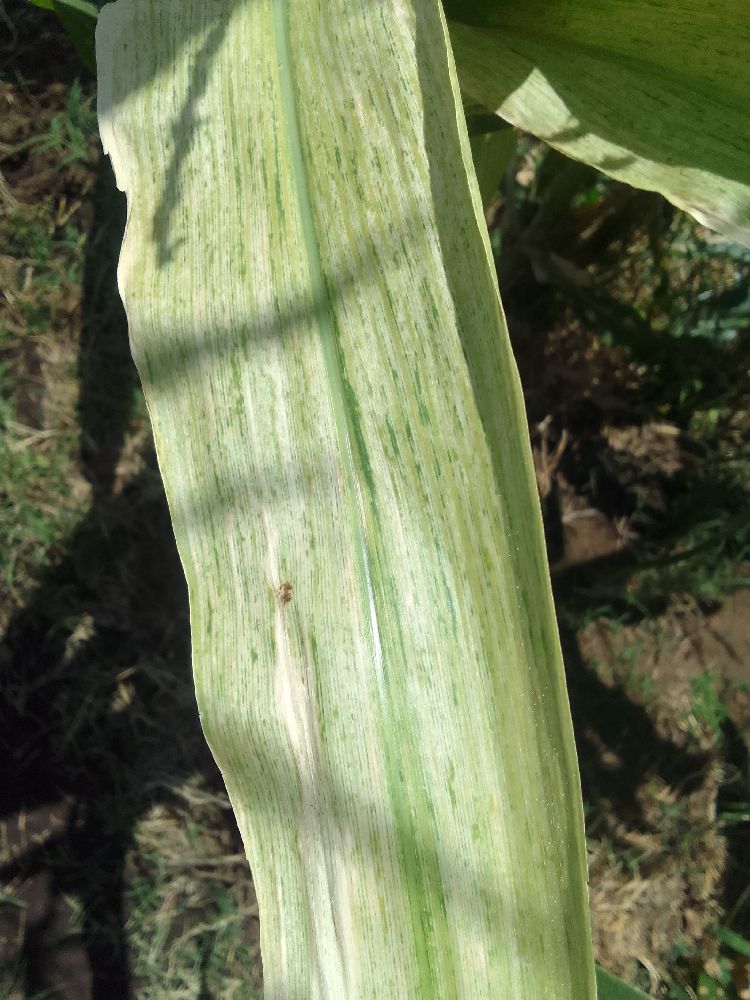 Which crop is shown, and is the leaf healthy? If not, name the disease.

maize, maize lethal necrosis
